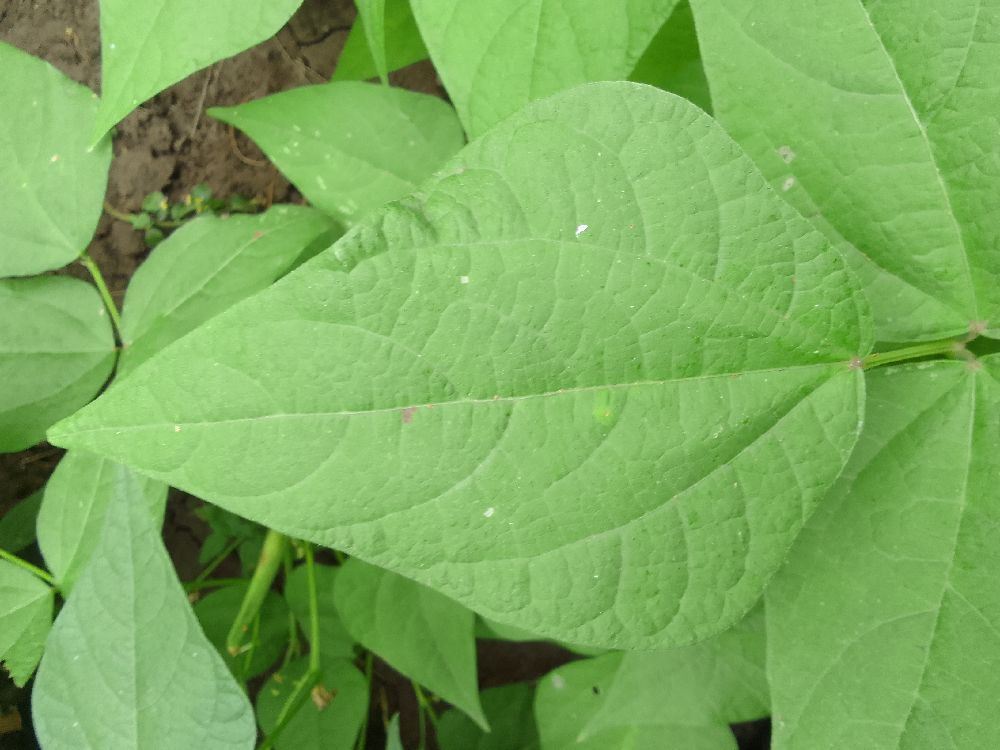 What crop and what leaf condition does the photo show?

common bean, healthy
